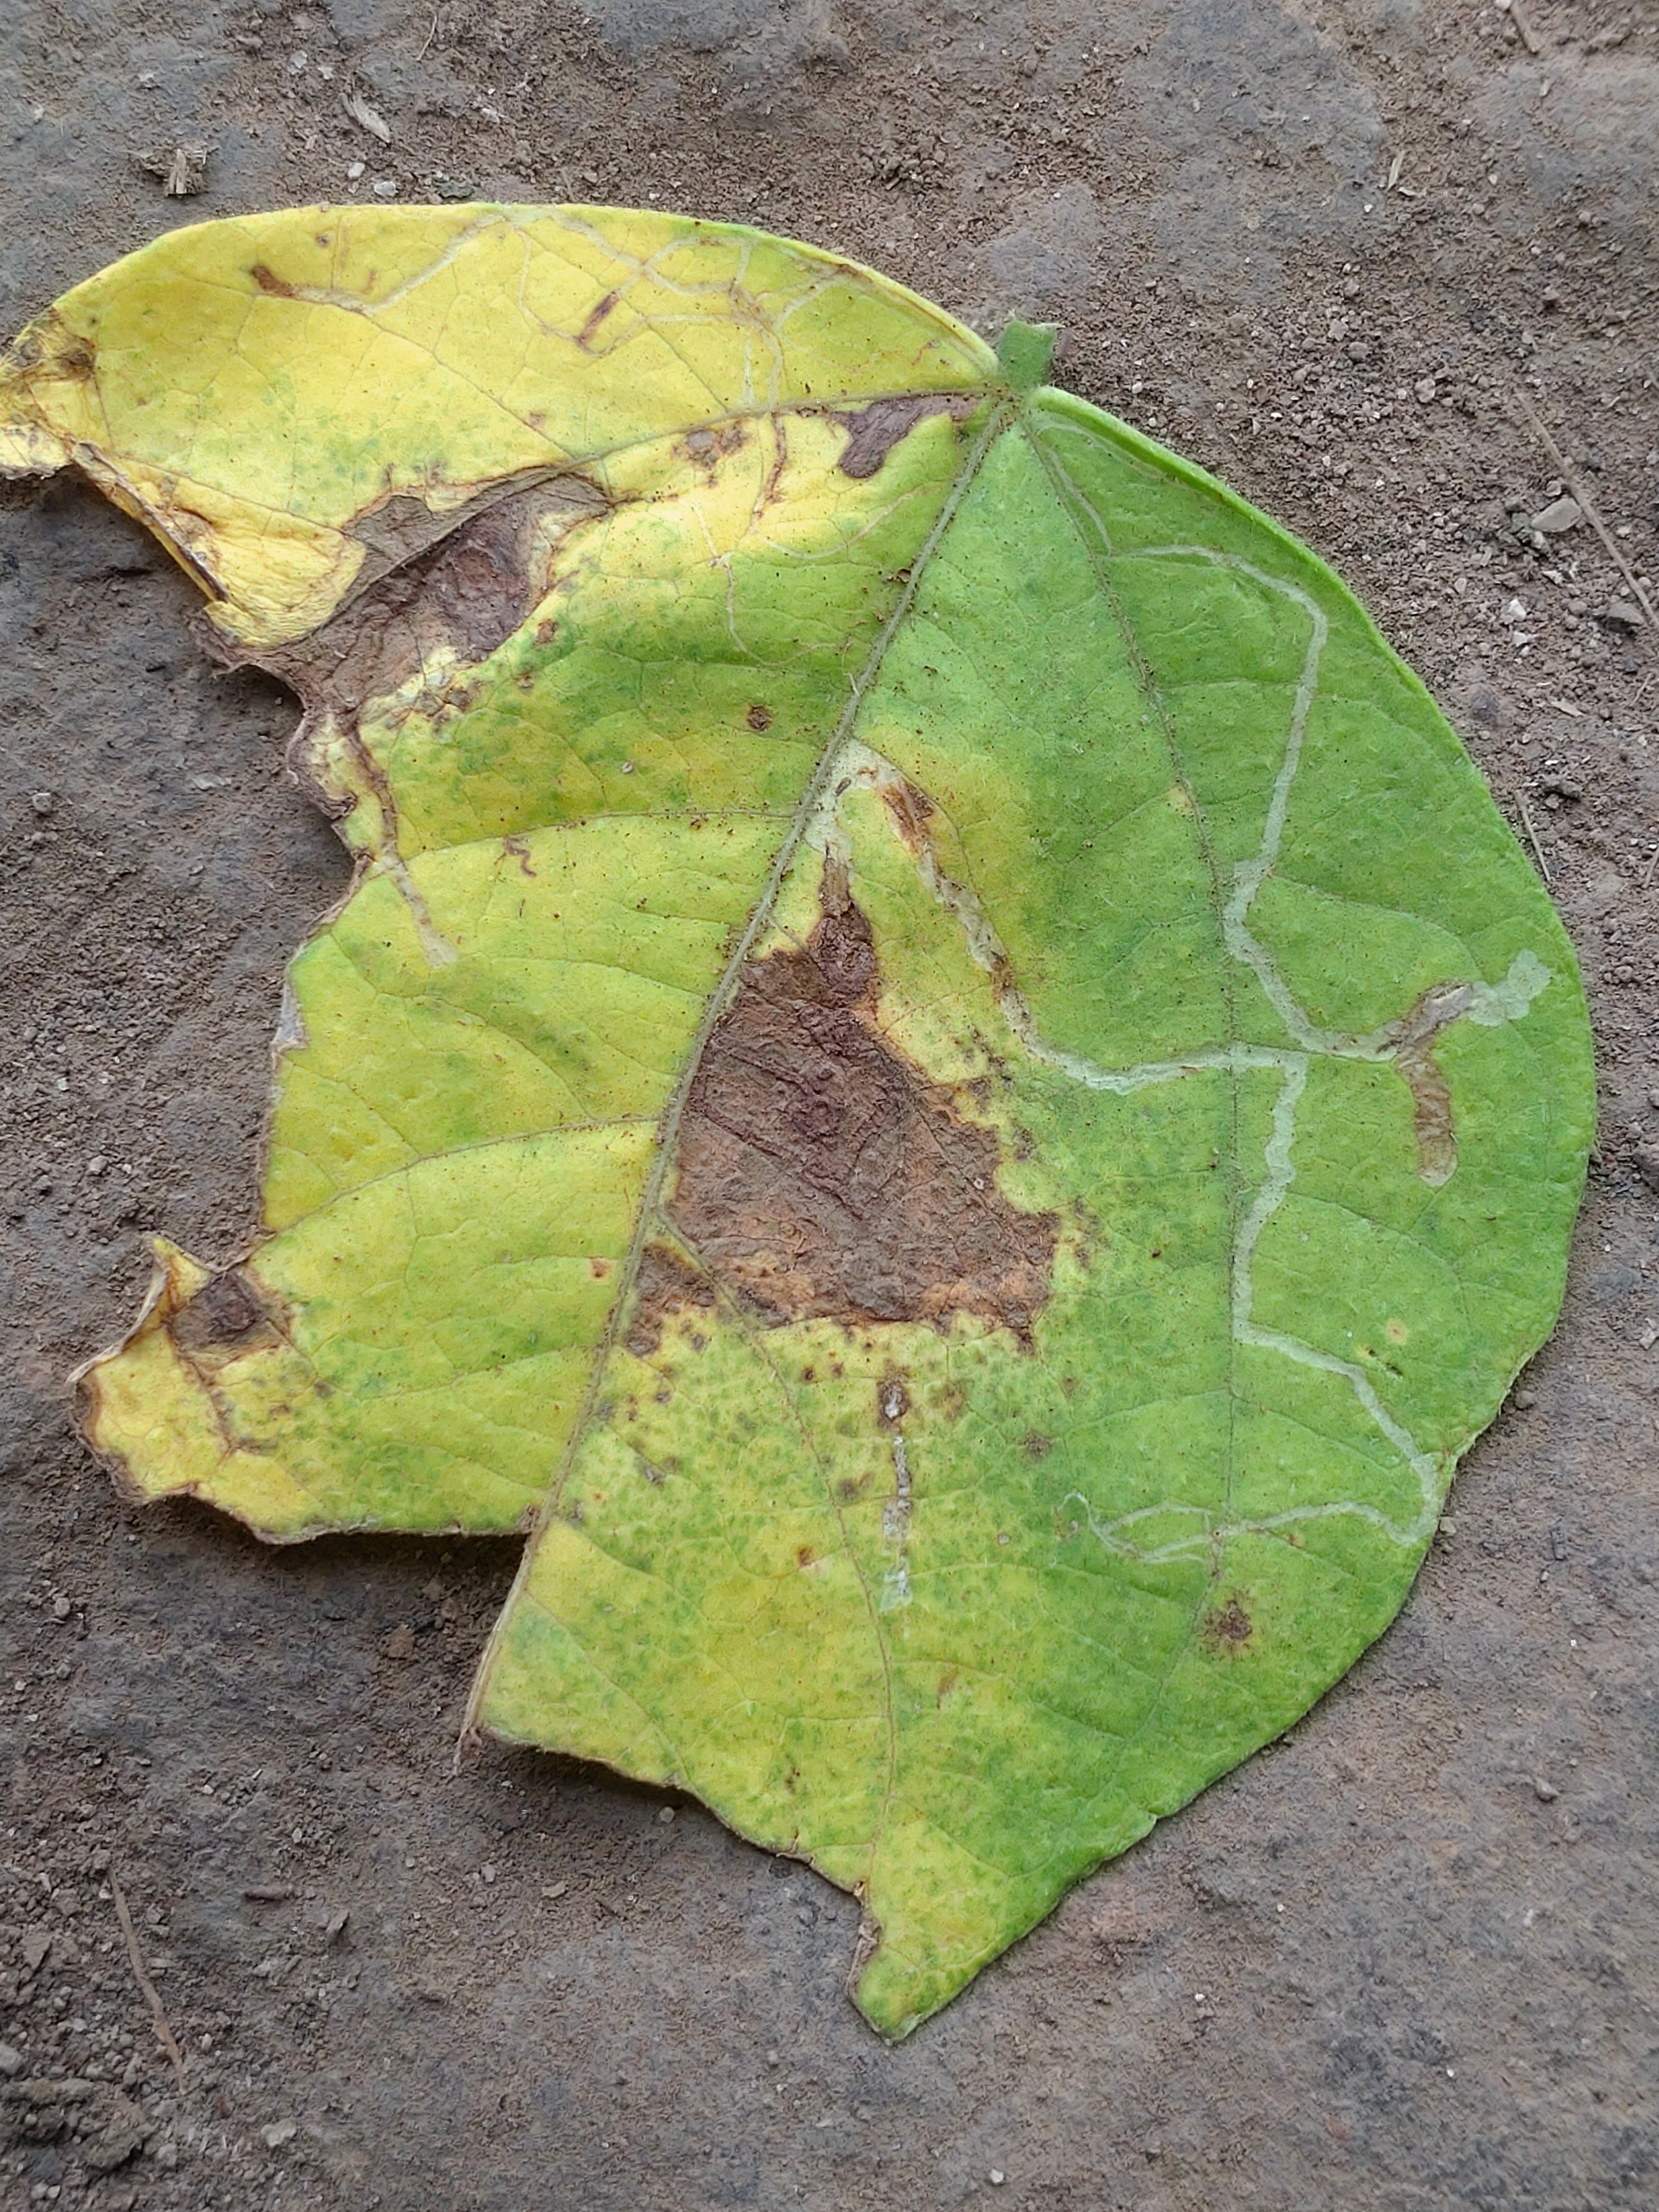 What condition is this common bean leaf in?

anthracnose
